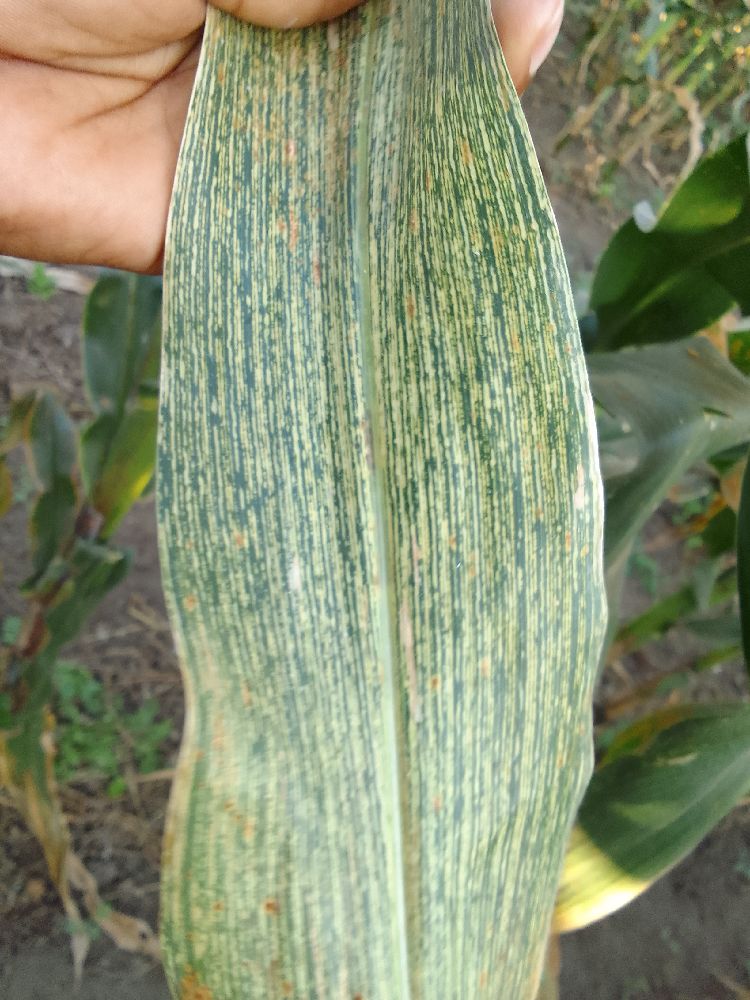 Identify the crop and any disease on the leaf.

maize, maize streak virus
